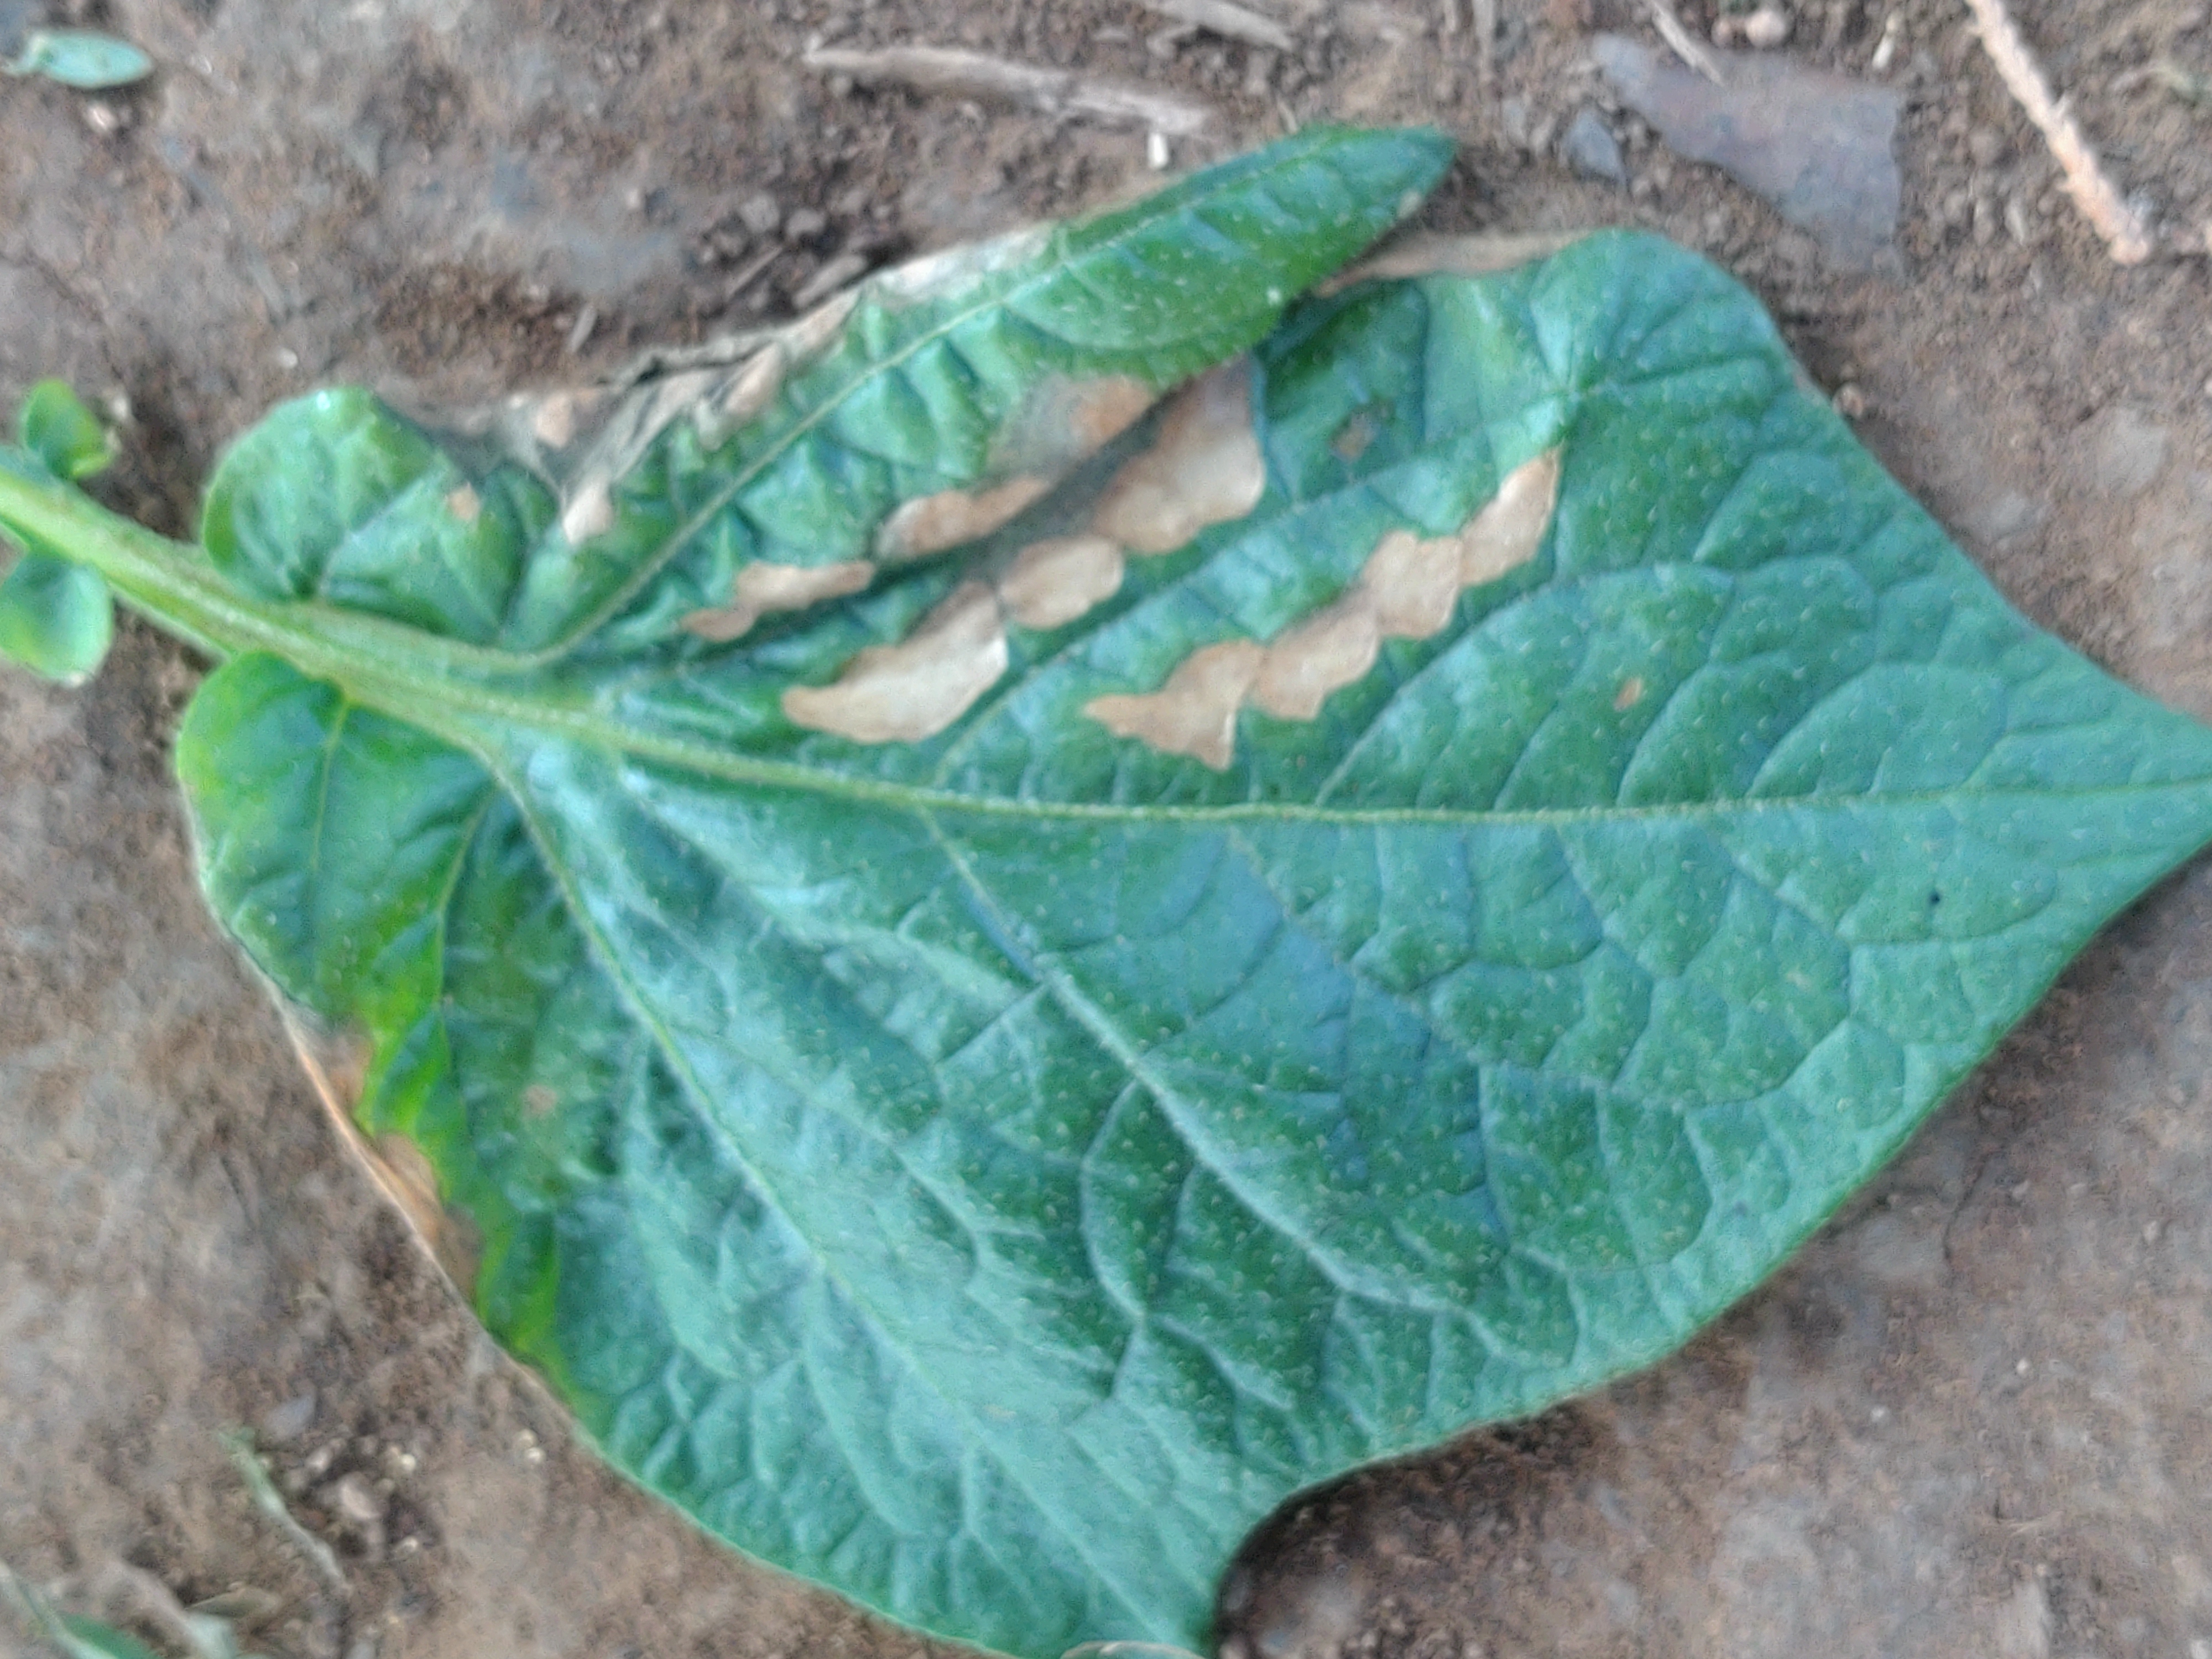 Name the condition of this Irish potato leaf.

early blight
